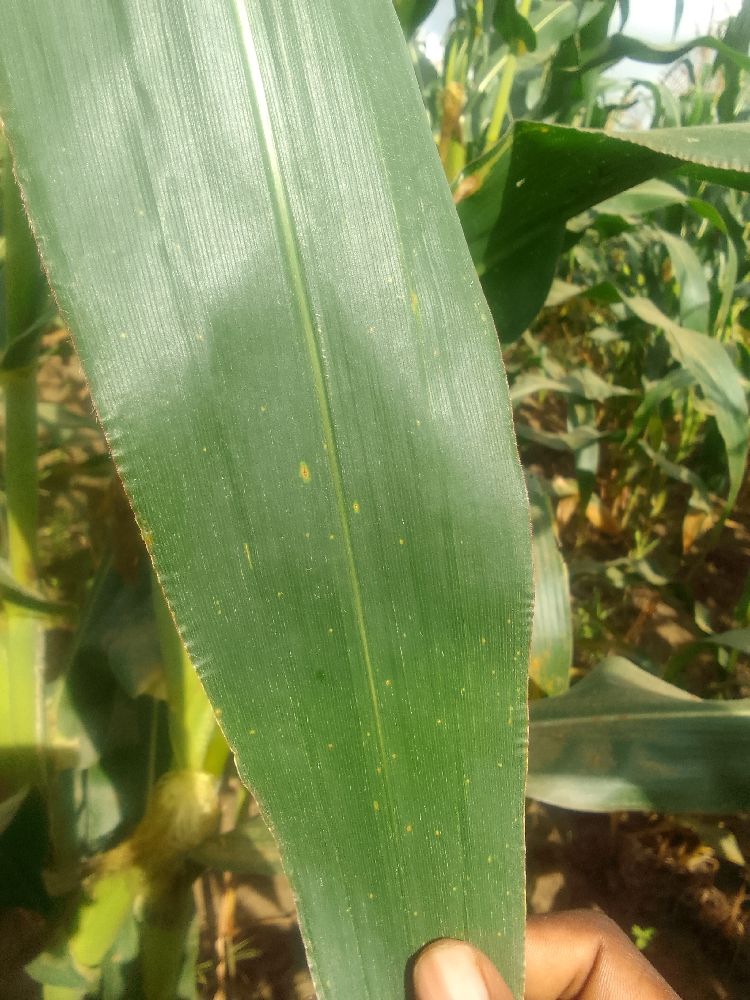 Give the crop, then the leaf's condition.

maize, healthy
